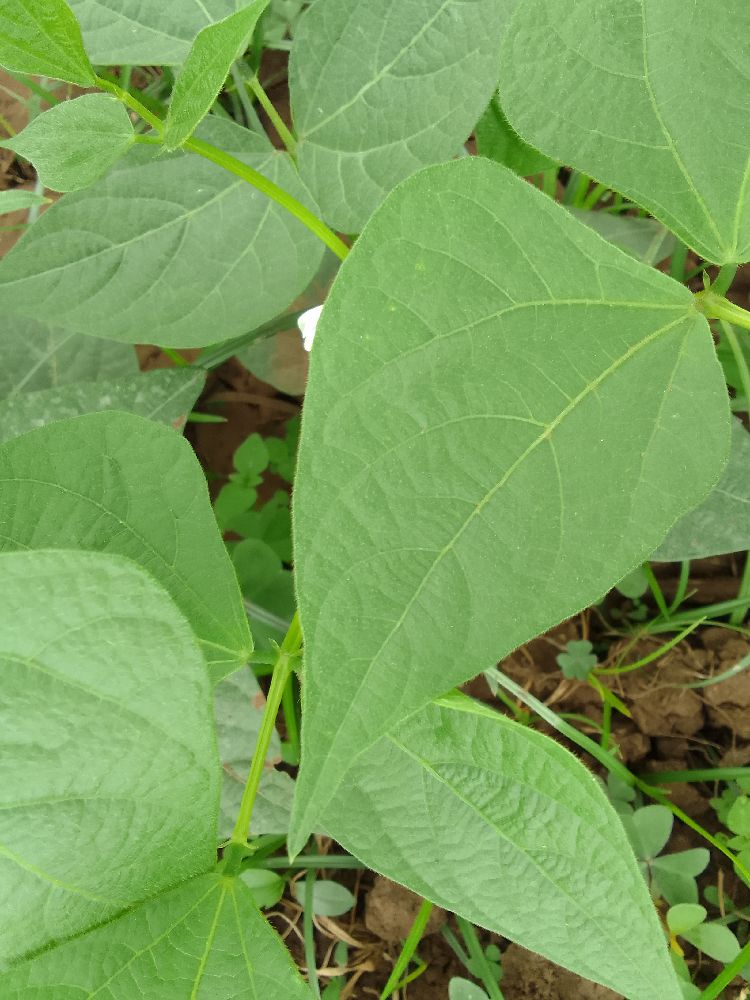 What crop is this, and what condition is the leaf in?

common bean, healthy
